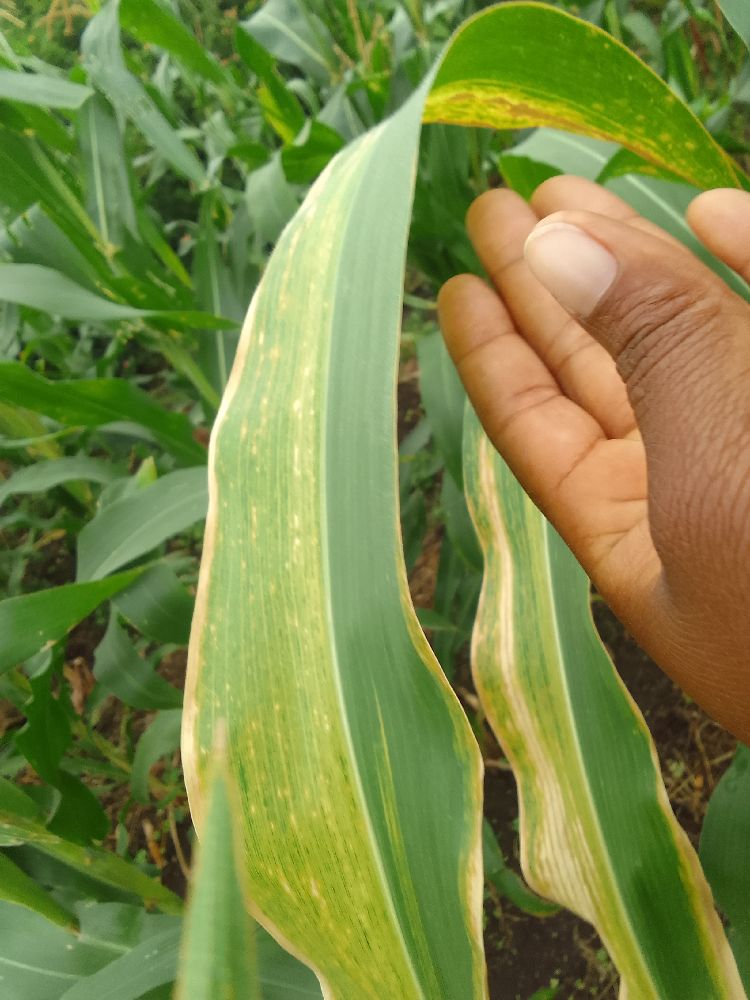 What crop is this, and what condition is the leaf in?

maize, maize lethal necrosis
